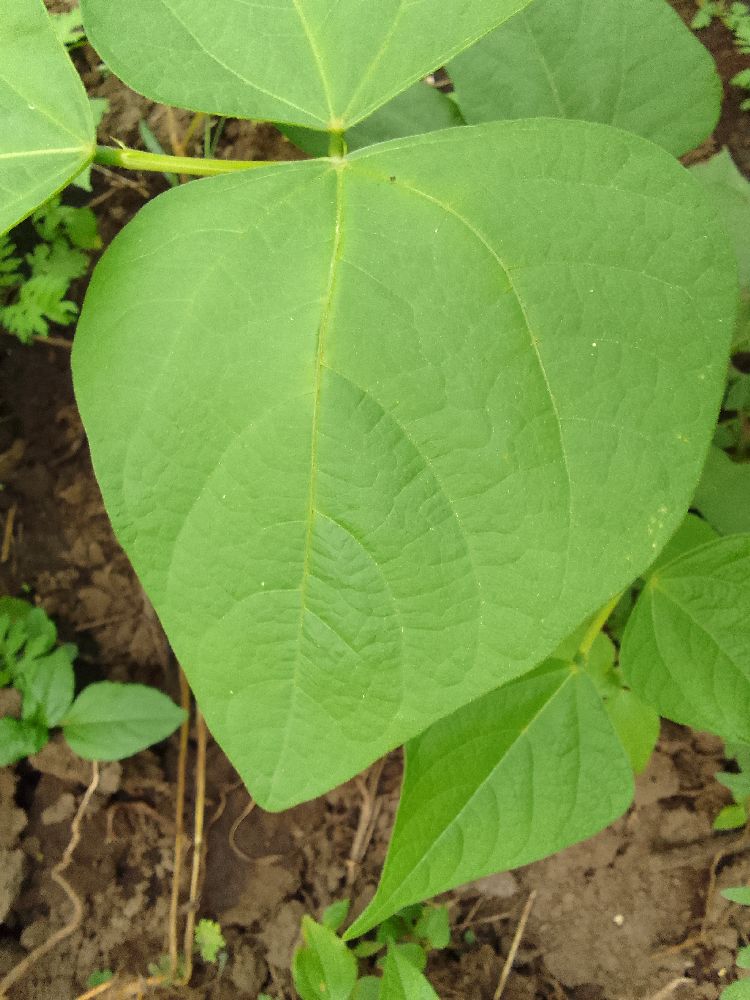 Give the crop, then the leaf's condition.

common bean, healthy
